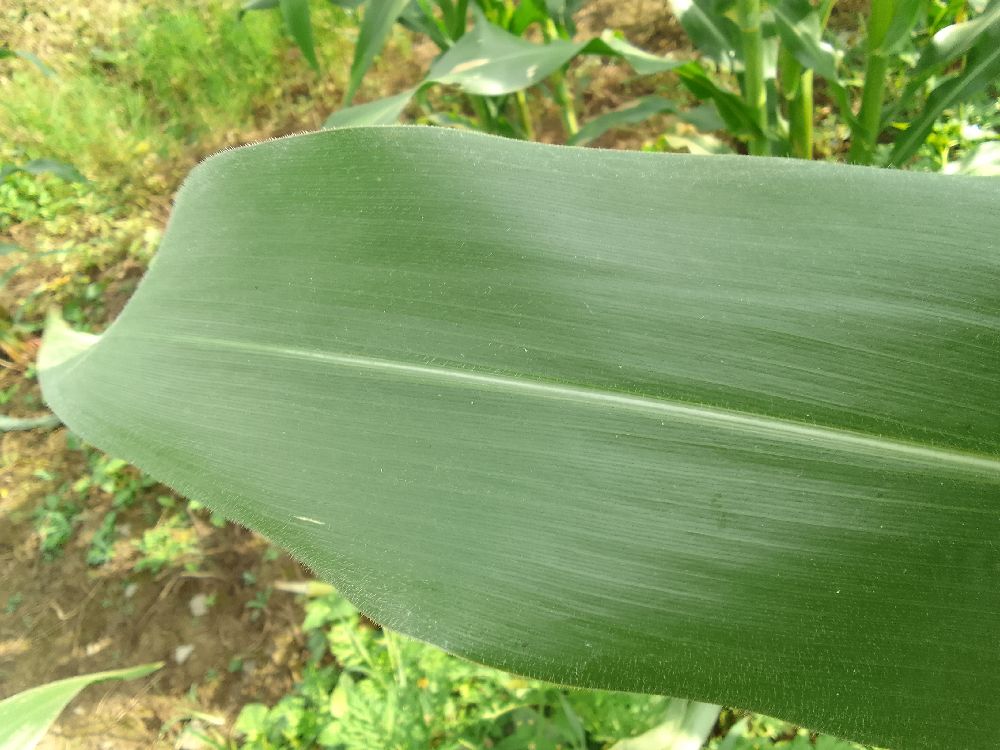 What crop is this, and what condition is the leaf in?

maize, healthy
